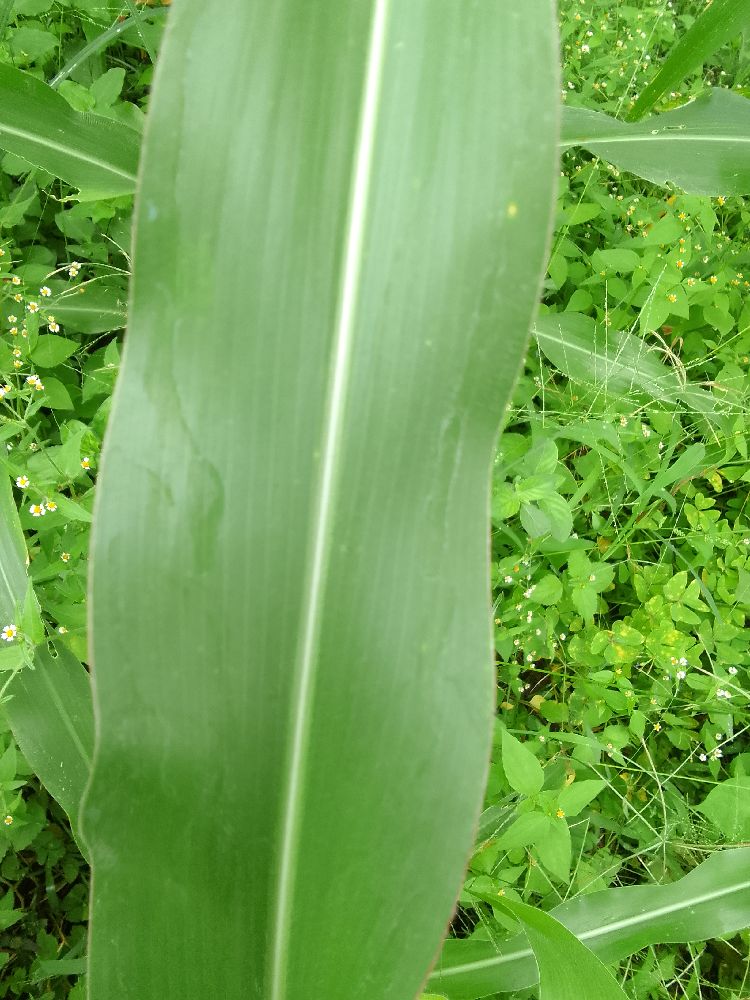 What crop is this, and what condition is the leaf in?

maize, healthy
